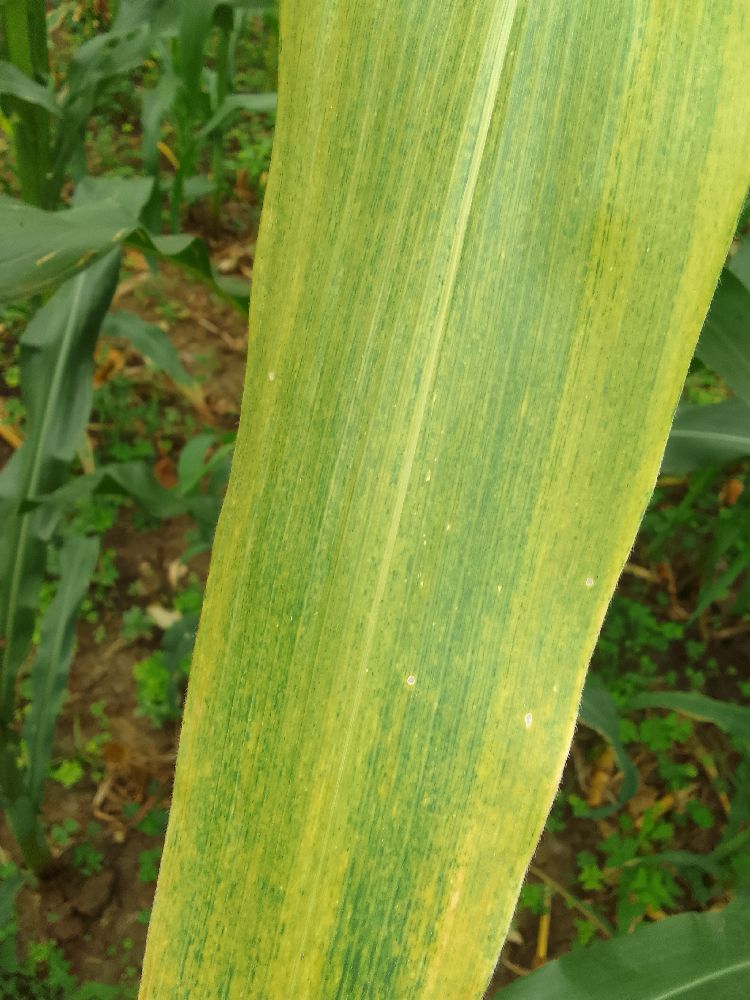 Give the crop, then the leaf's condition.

maize, maize lethal necrosis
